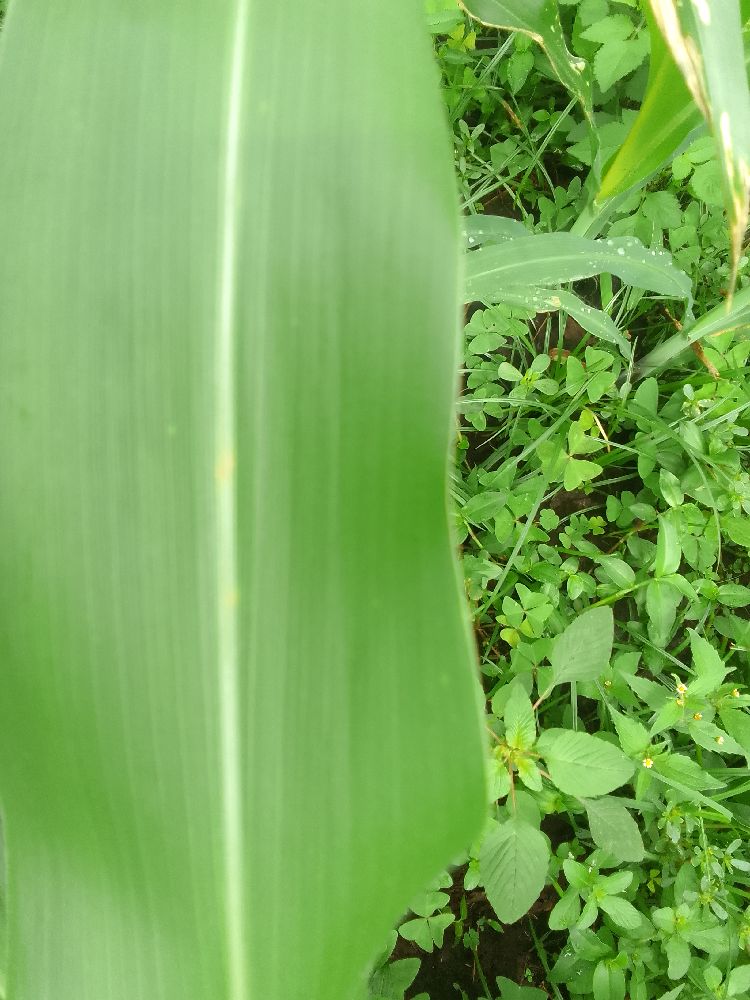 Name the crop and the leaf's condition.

maize, healthy
